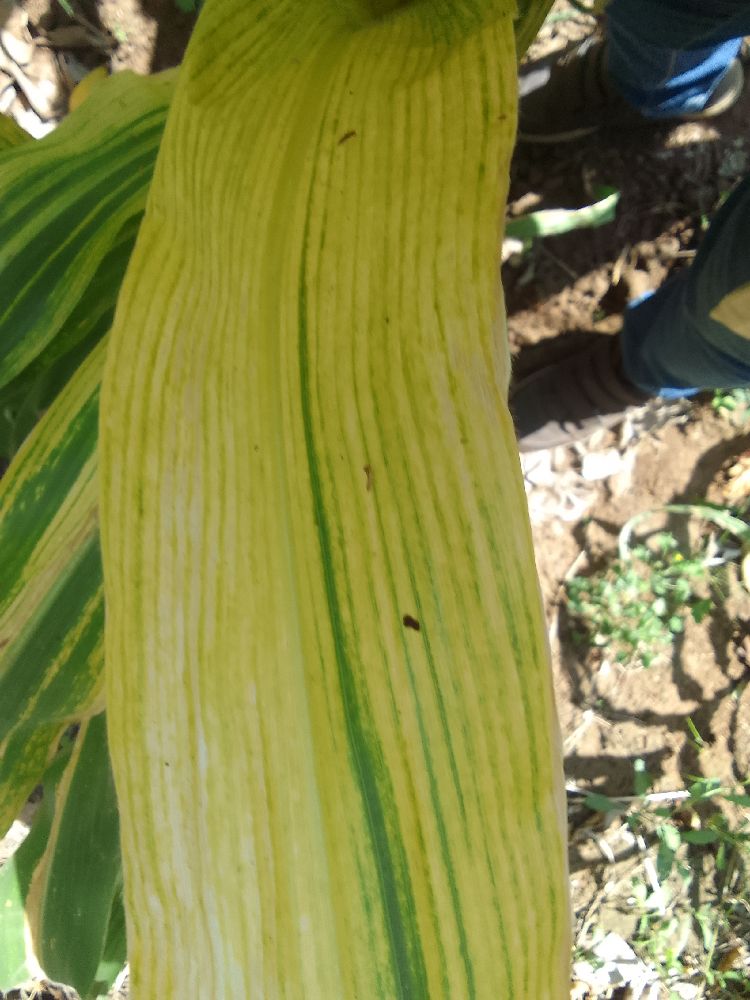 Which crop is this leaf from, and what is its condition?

maize, maize lethal necrosis
